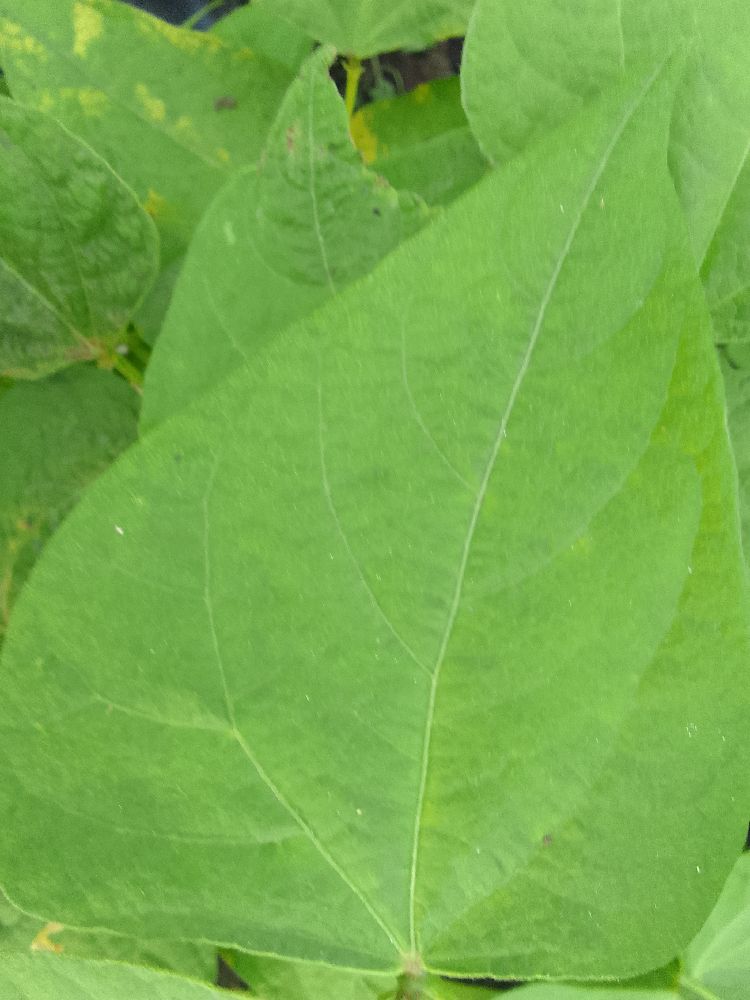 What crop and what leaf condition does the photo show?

common bean, healthy
